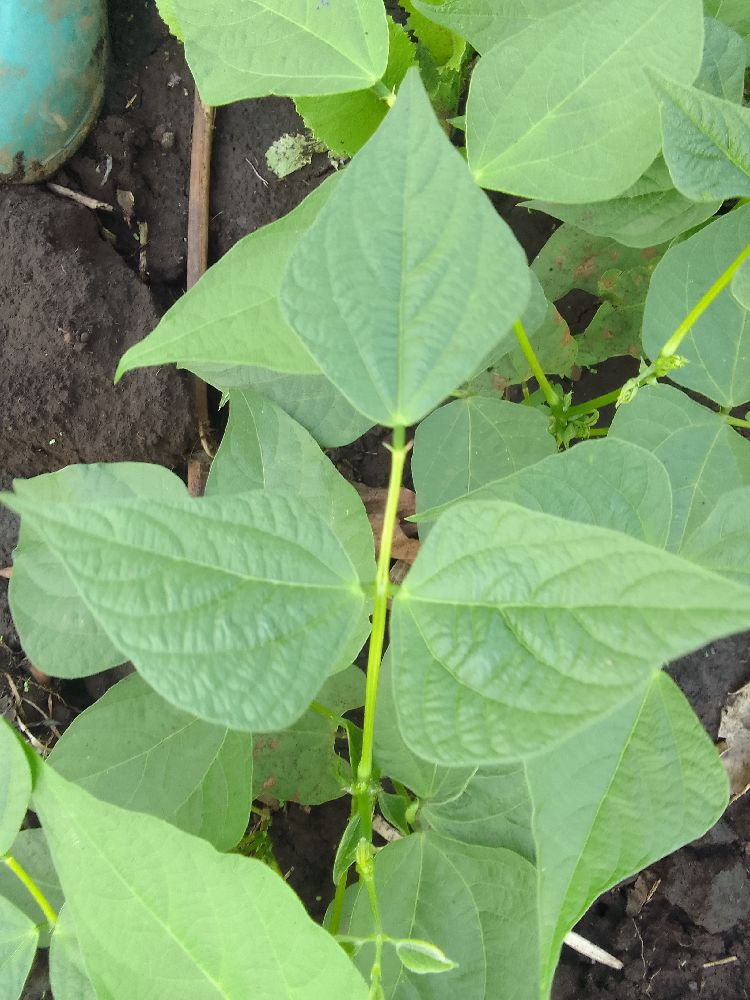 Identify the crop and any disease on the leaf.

common bean, healthy
